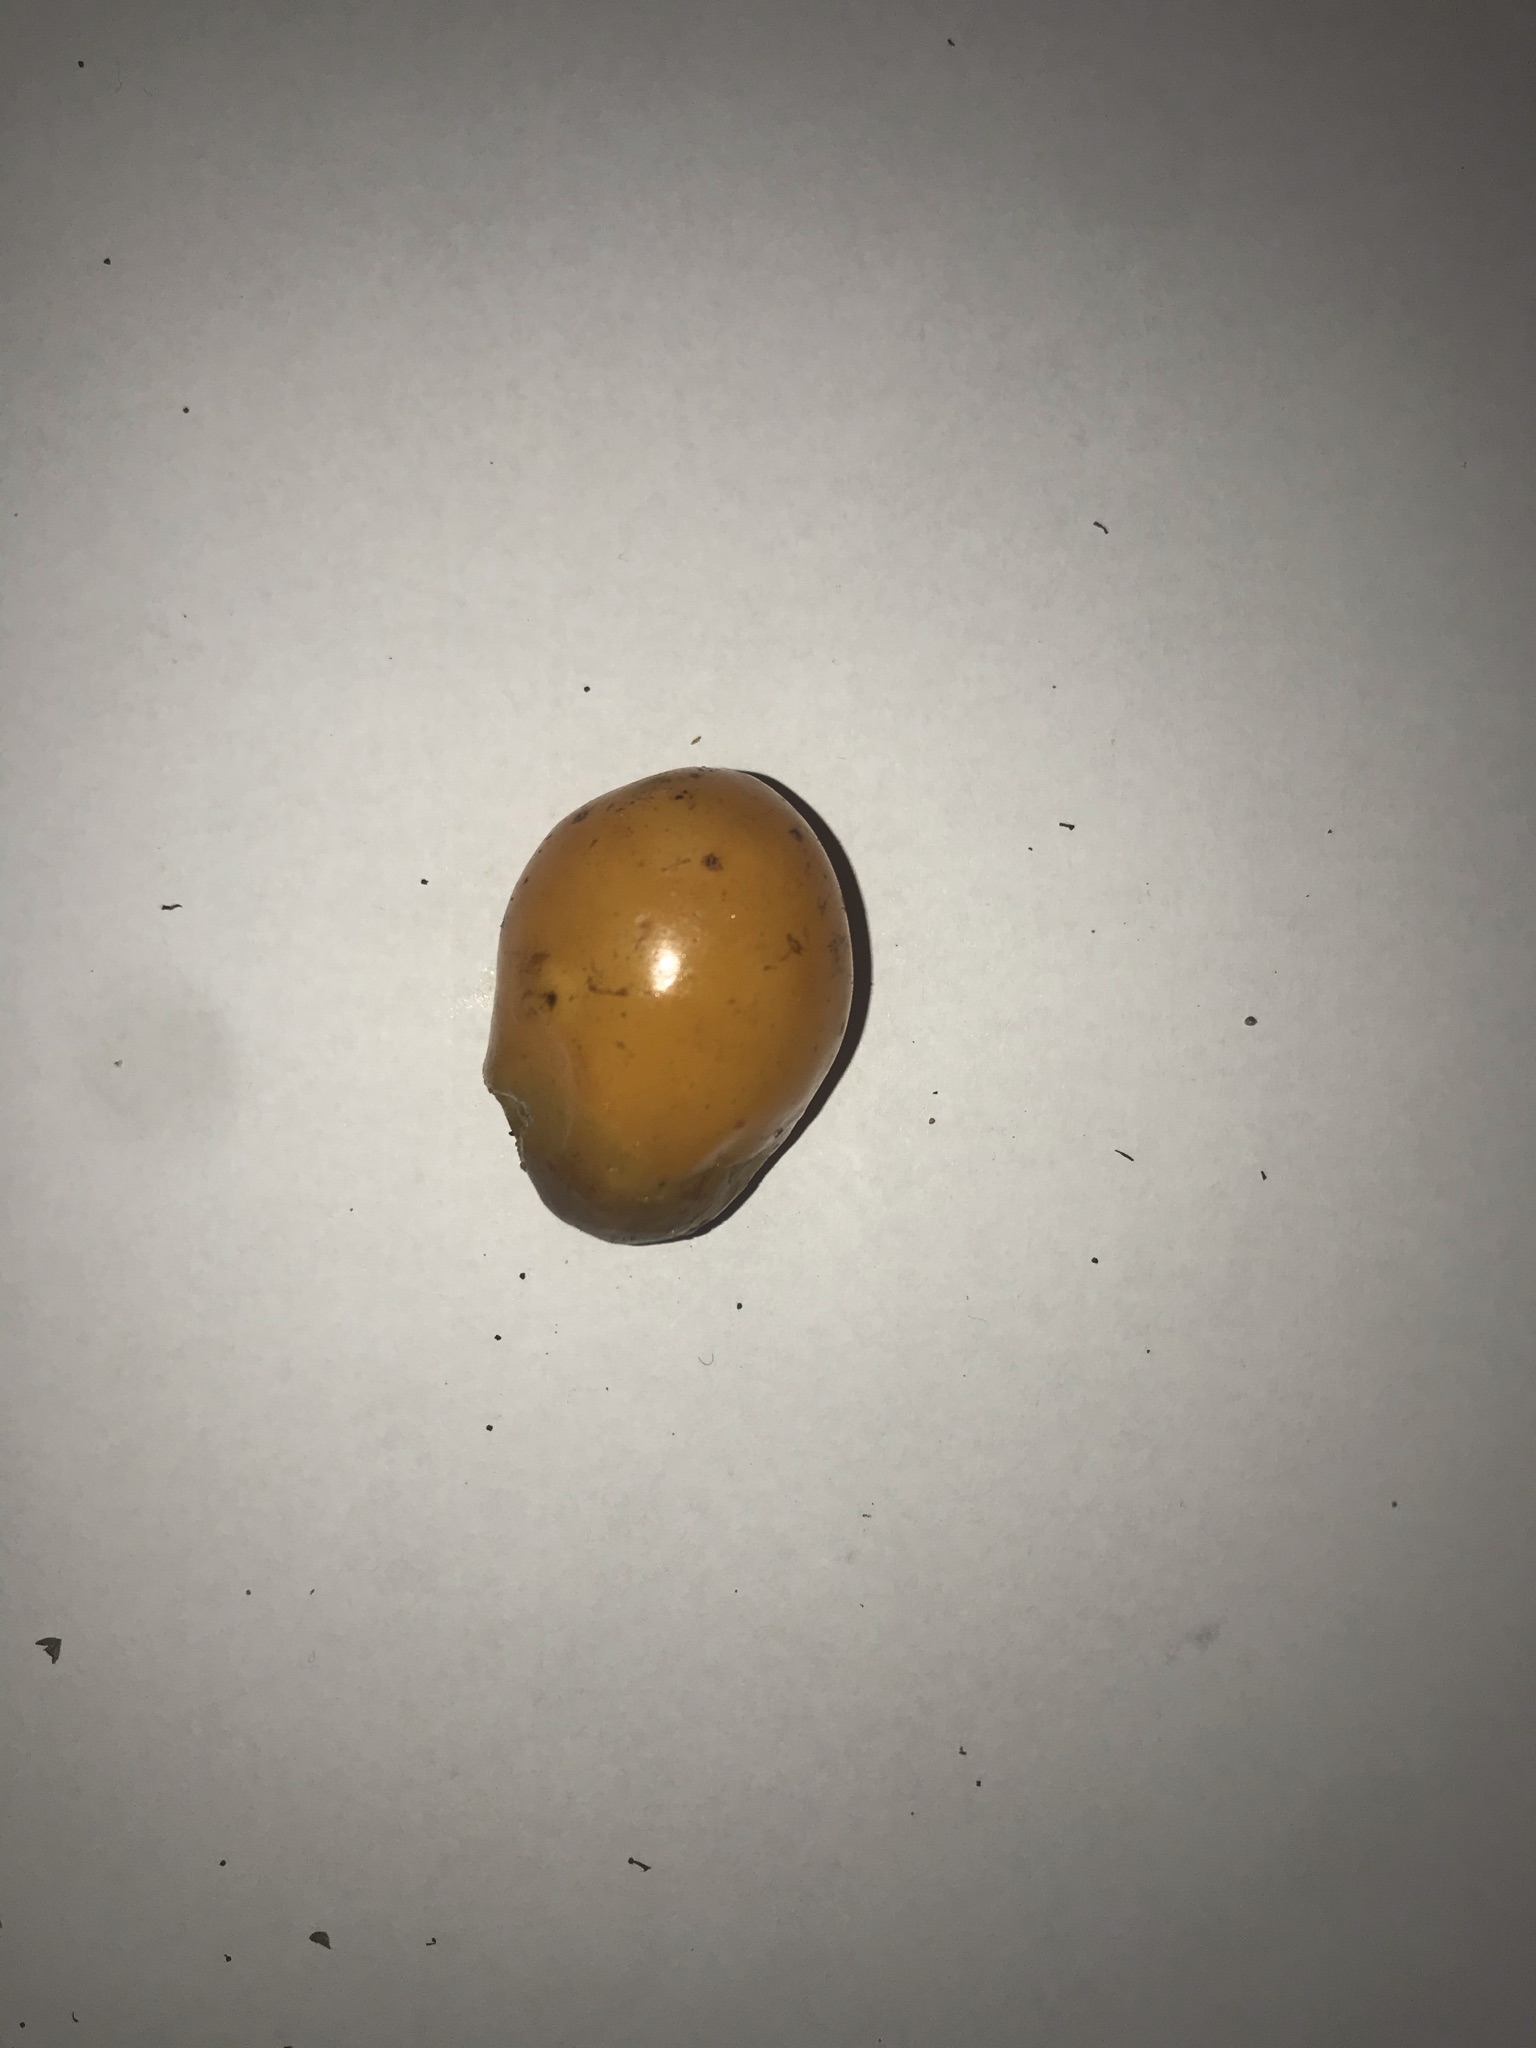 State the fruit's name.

siriguela
